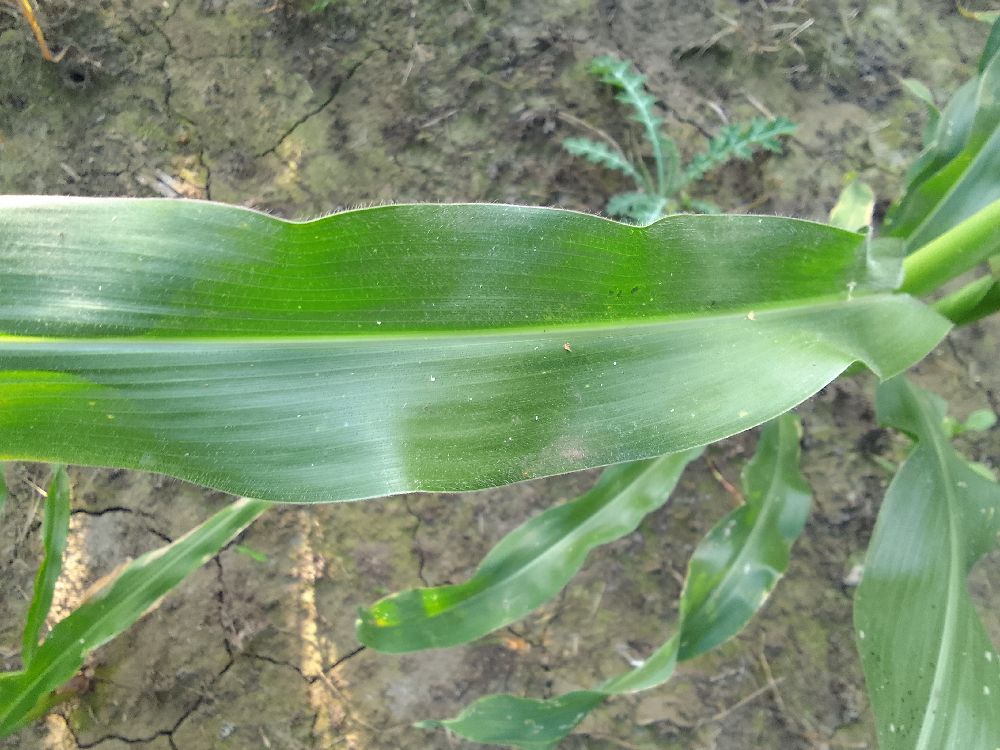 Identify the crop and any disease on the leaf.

maize, healthy
